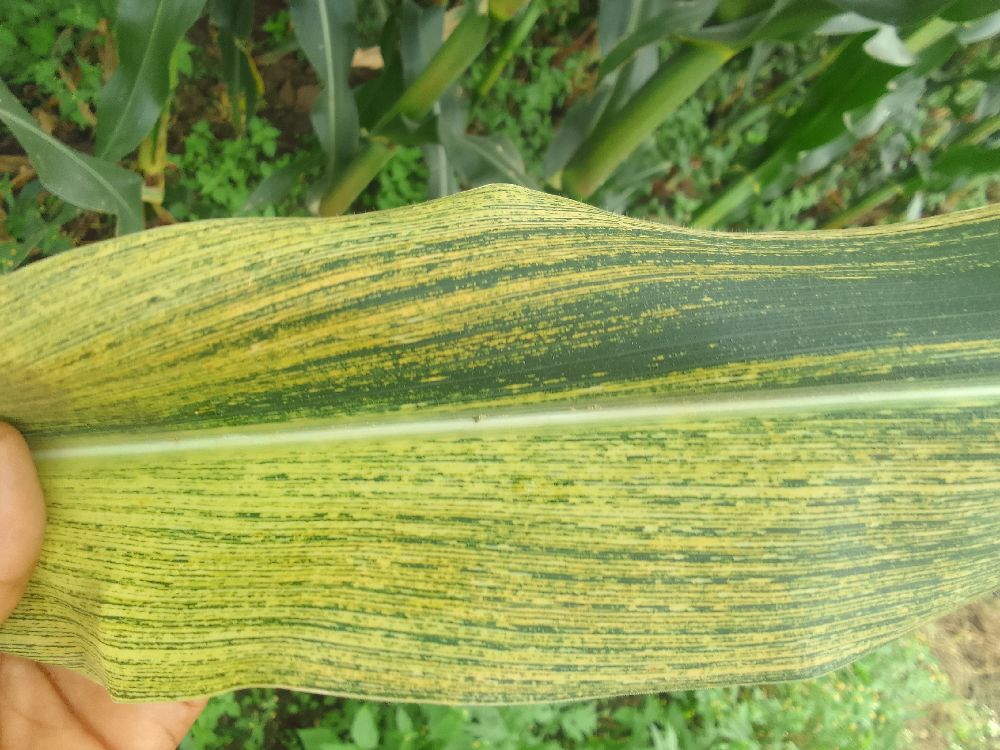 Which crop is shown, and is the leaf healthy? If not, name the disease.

maize, maize streak virus
